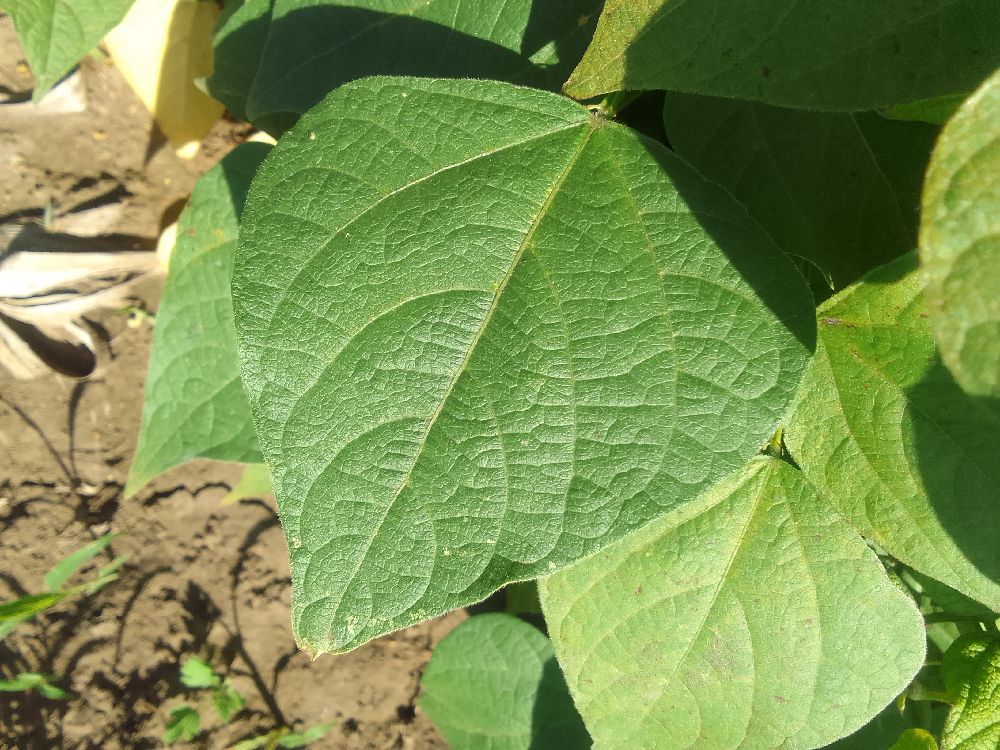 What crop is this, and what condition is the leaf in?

common bean, healthy
